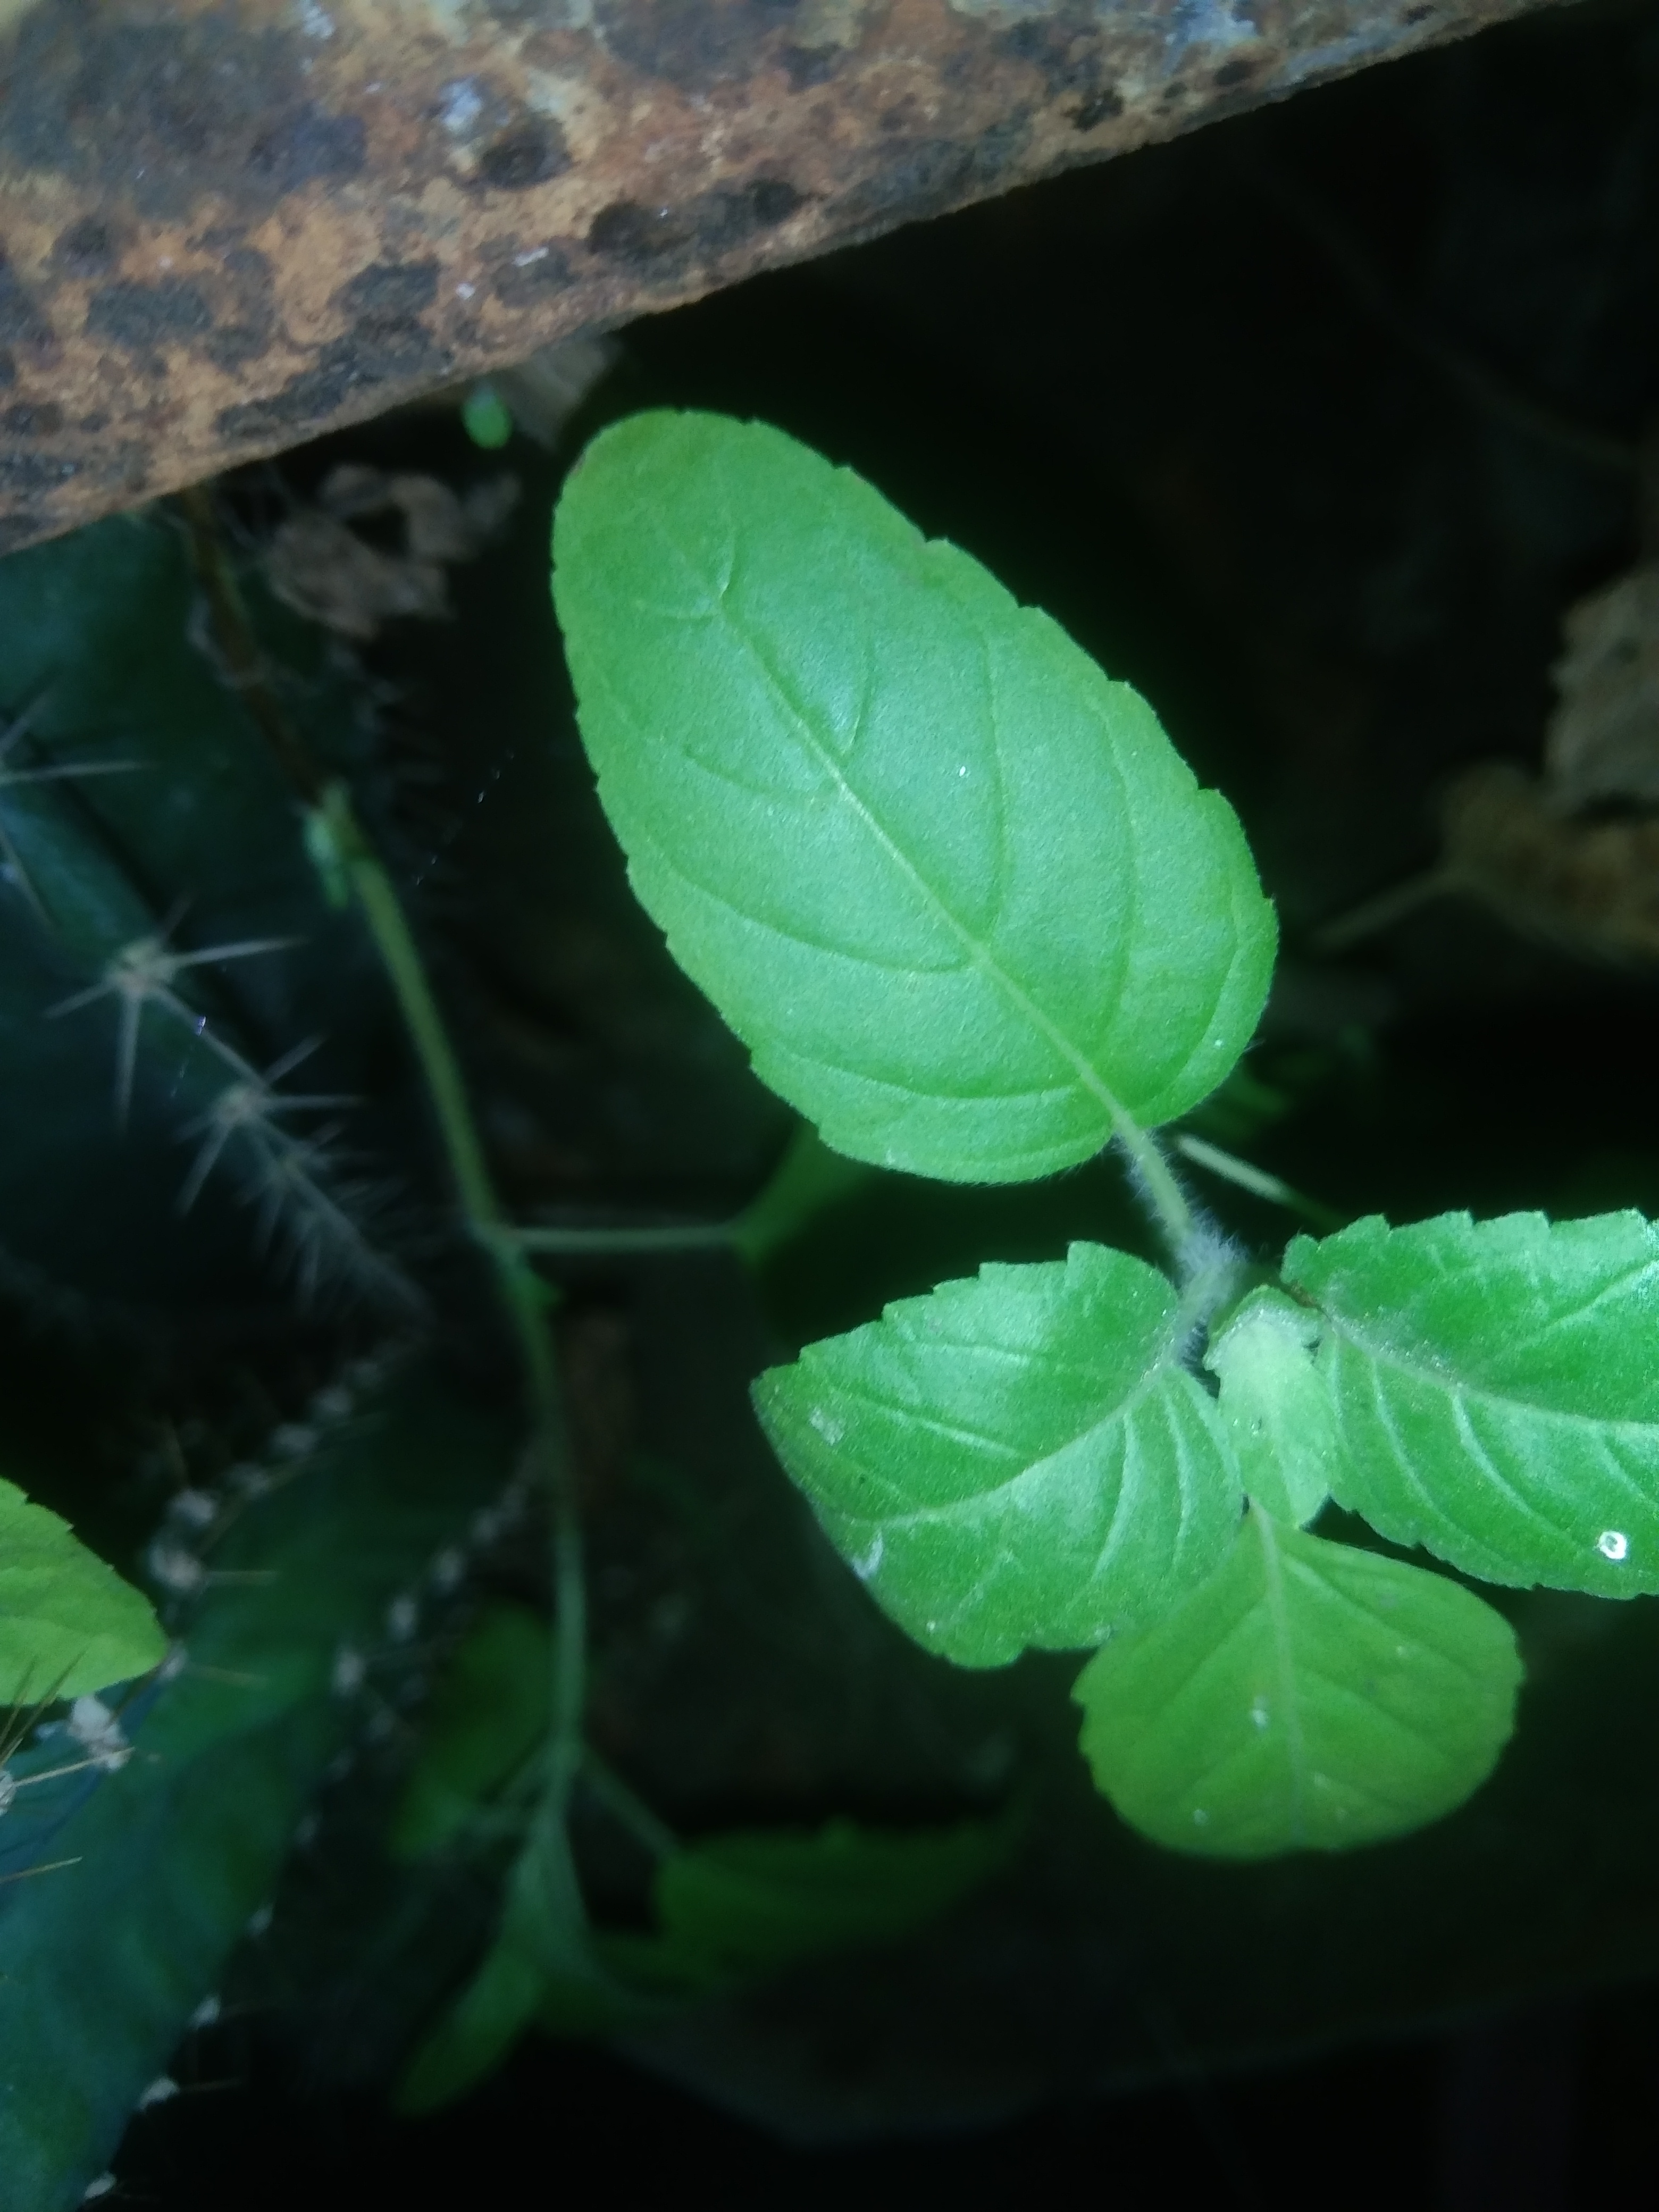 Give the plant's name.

tulshi
